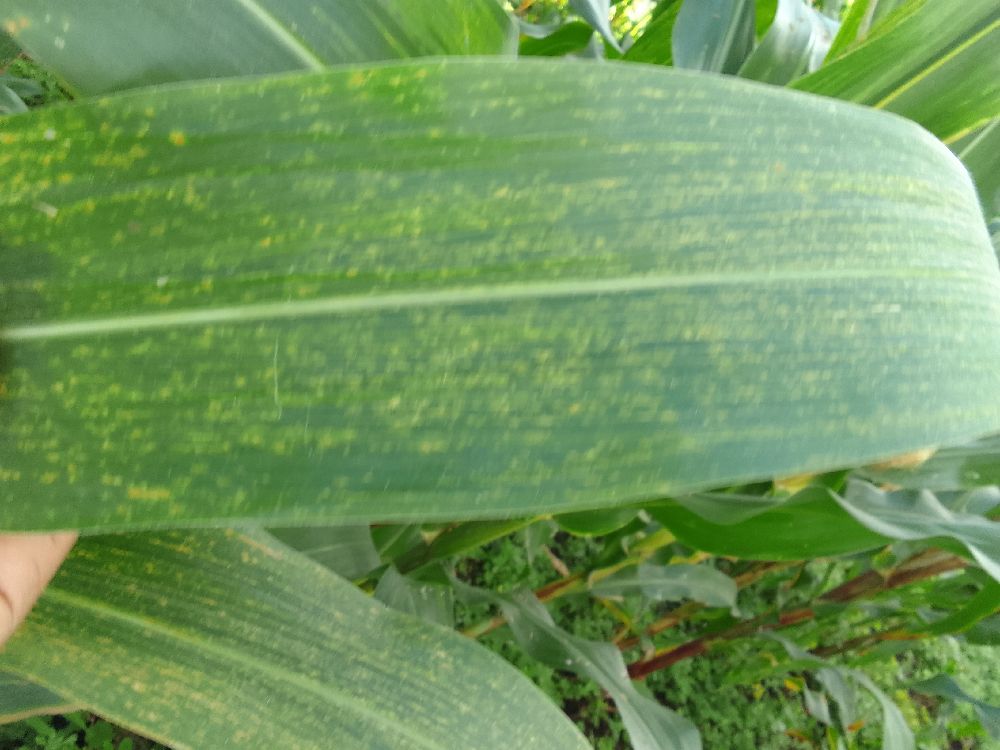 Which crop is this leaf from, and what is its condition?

maize, maize lethal necrosis
